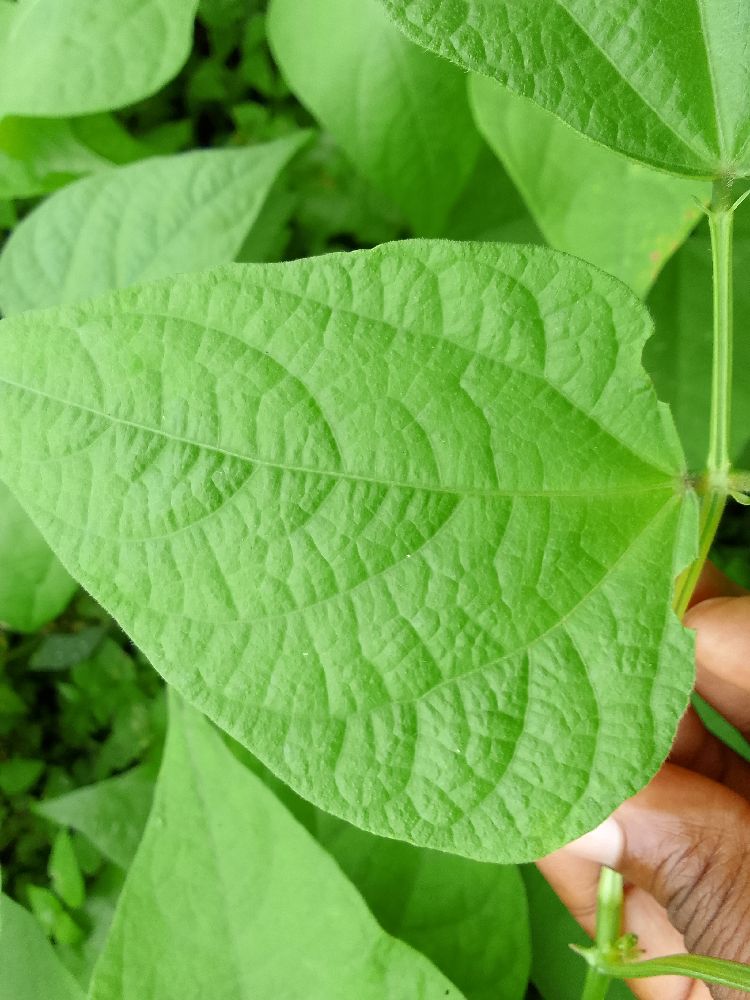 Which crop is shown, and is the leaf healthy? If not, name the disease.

common bean, healthy
